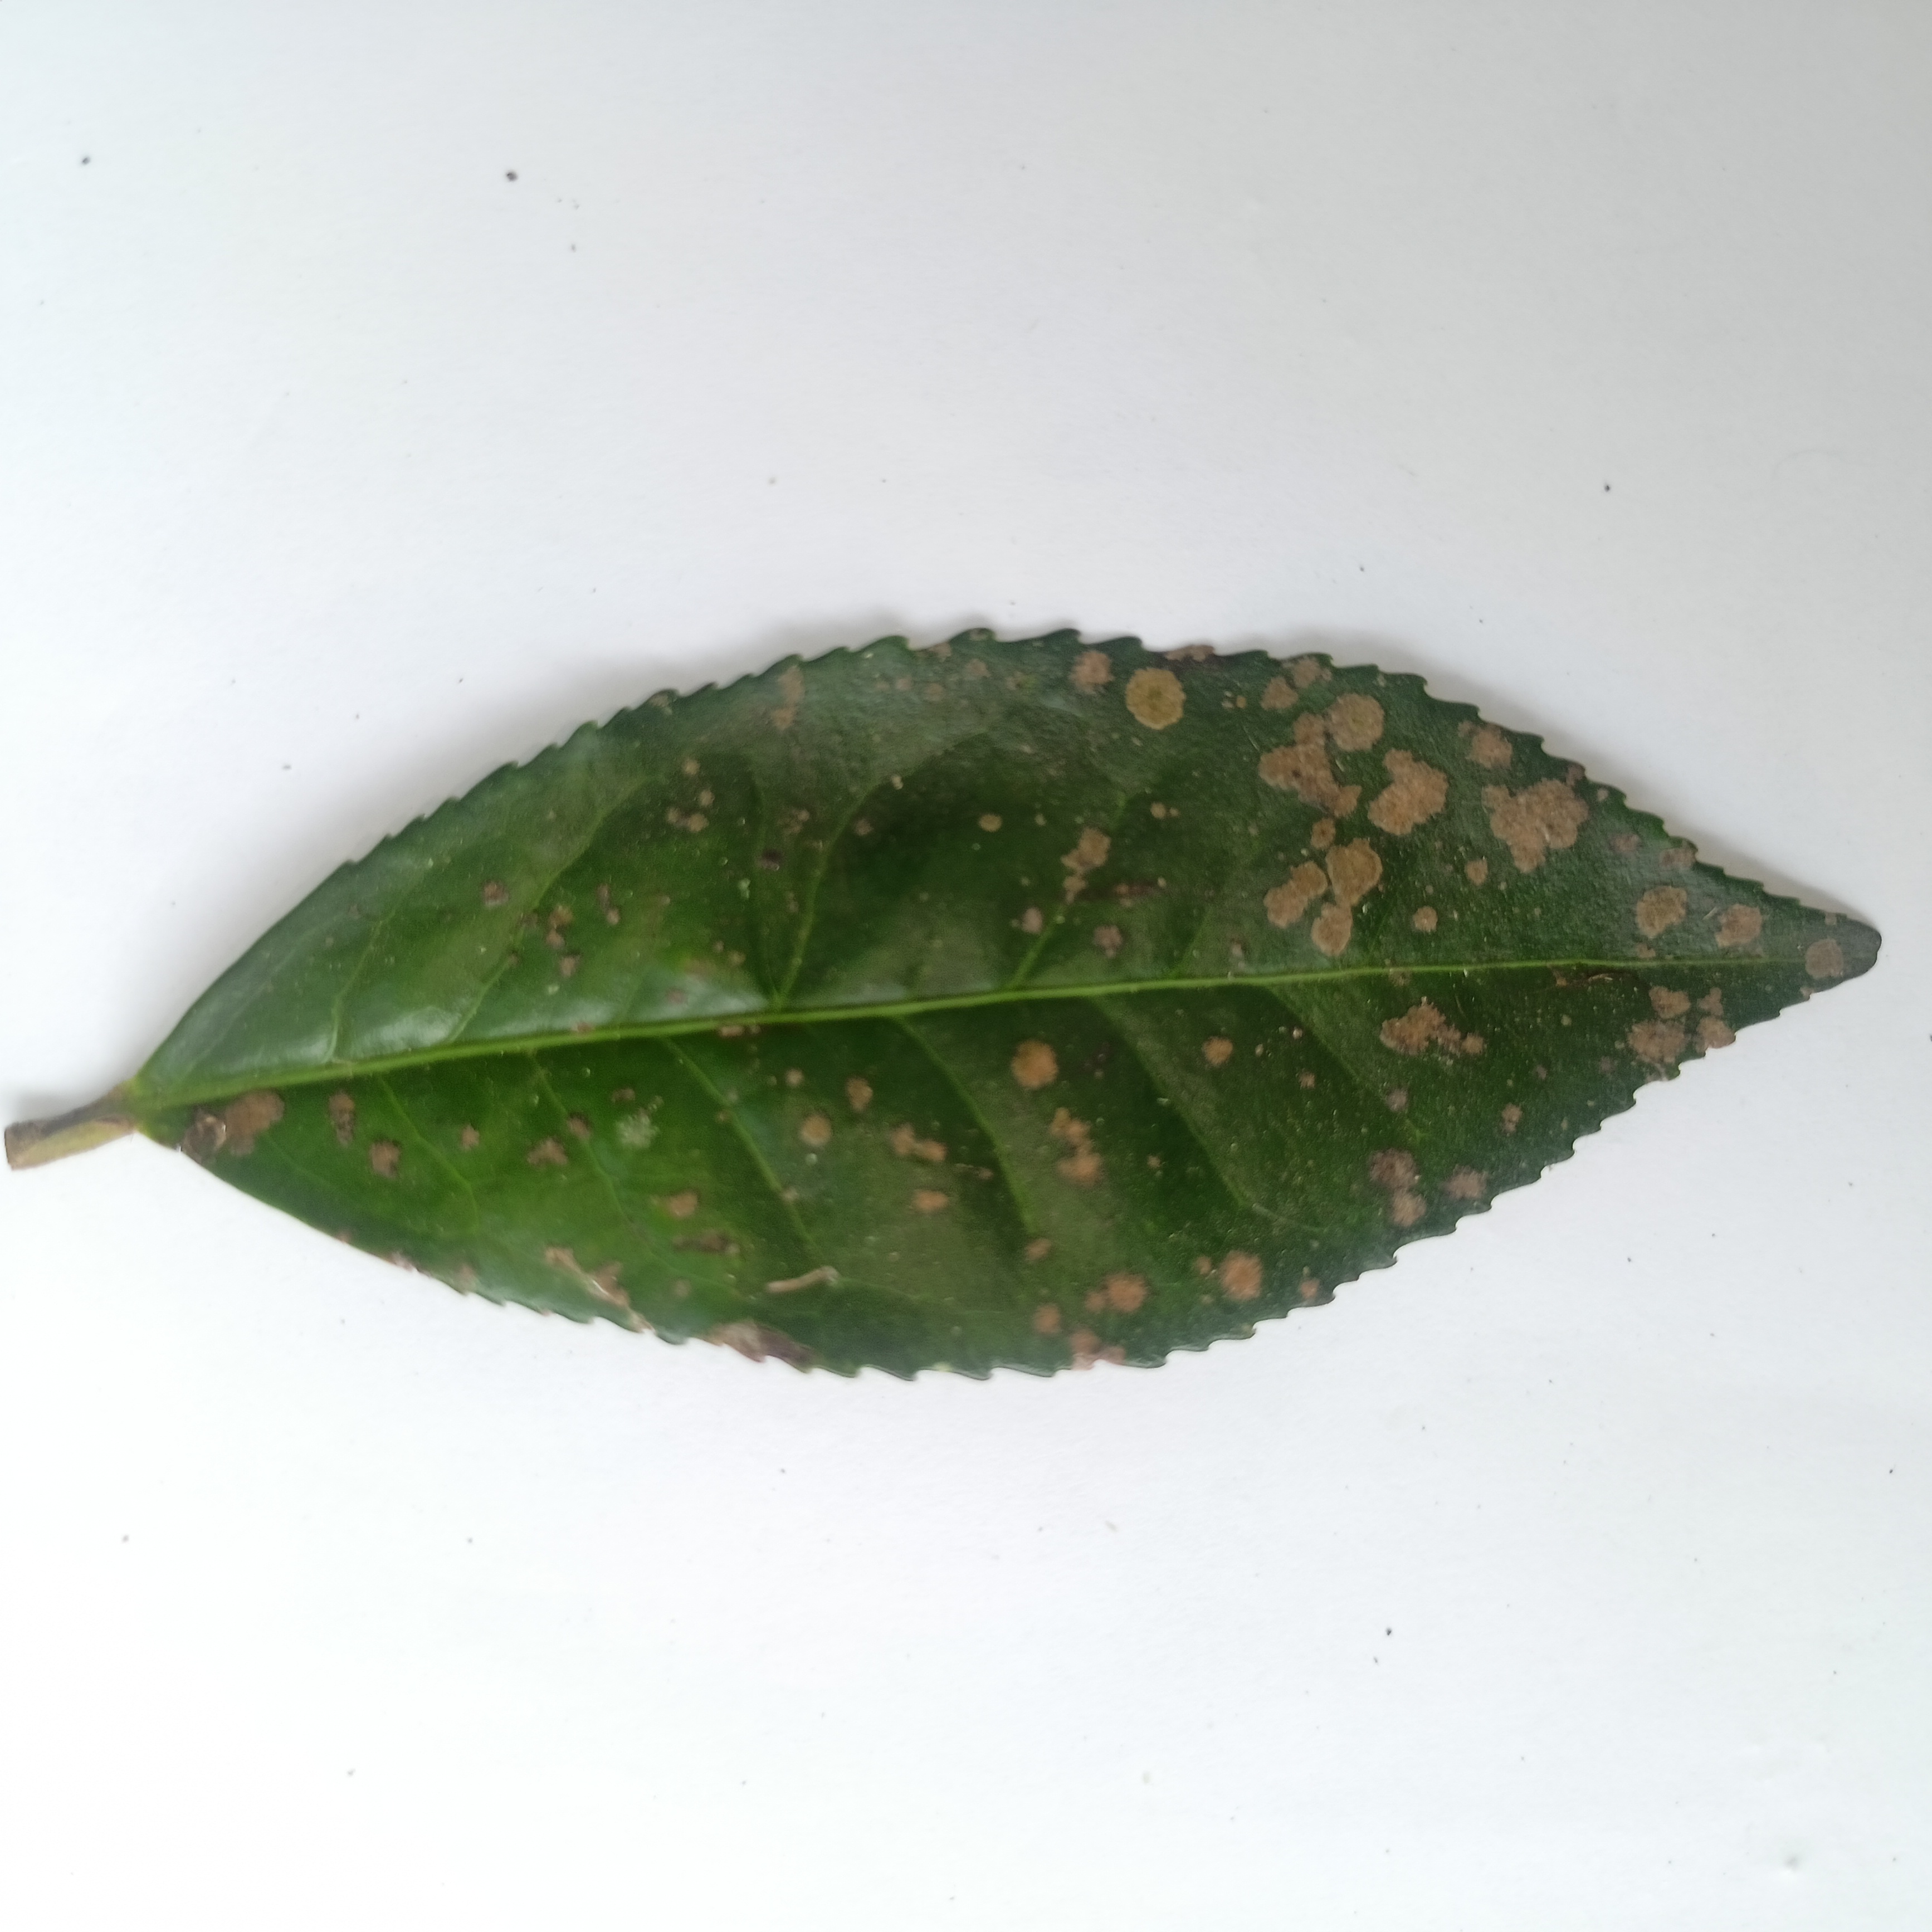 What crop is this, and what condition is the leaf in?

tea, algal leaf
